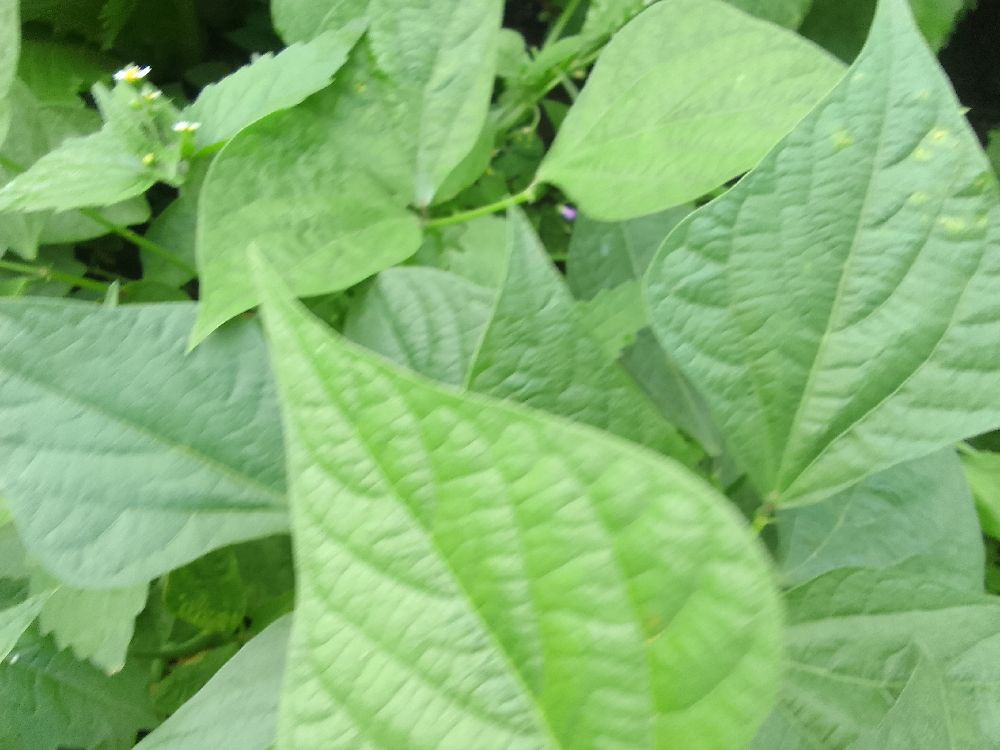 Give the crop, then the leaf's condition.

common bean, healthy
